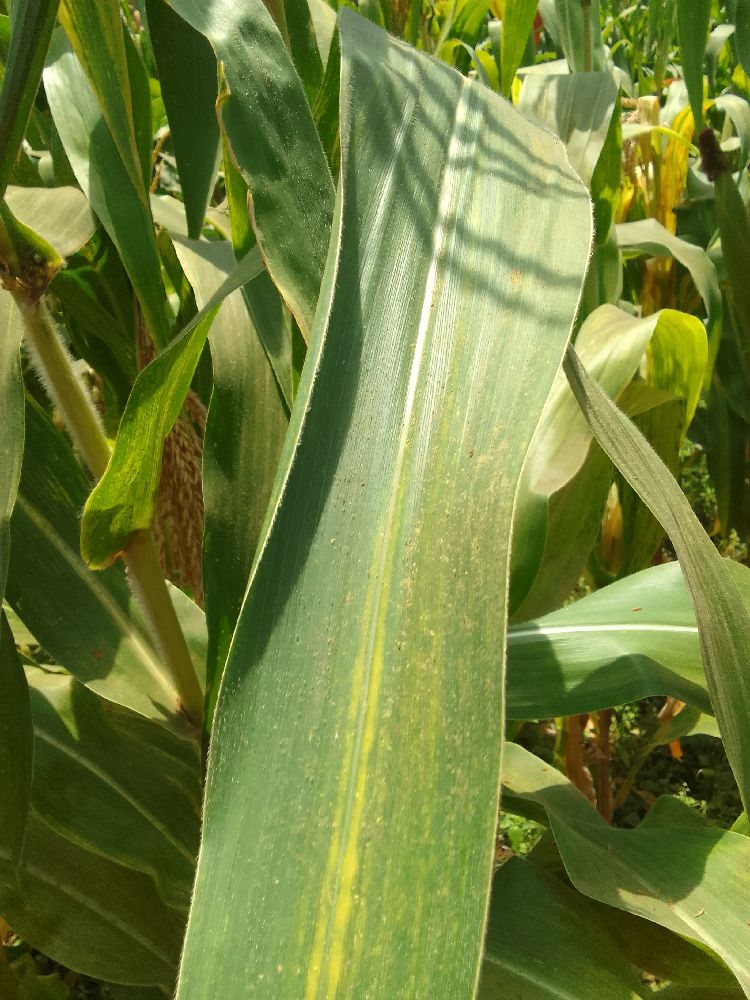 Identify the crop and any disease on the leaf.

maize, maize lethal necrosis
